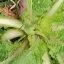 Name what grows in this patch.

structured weed
